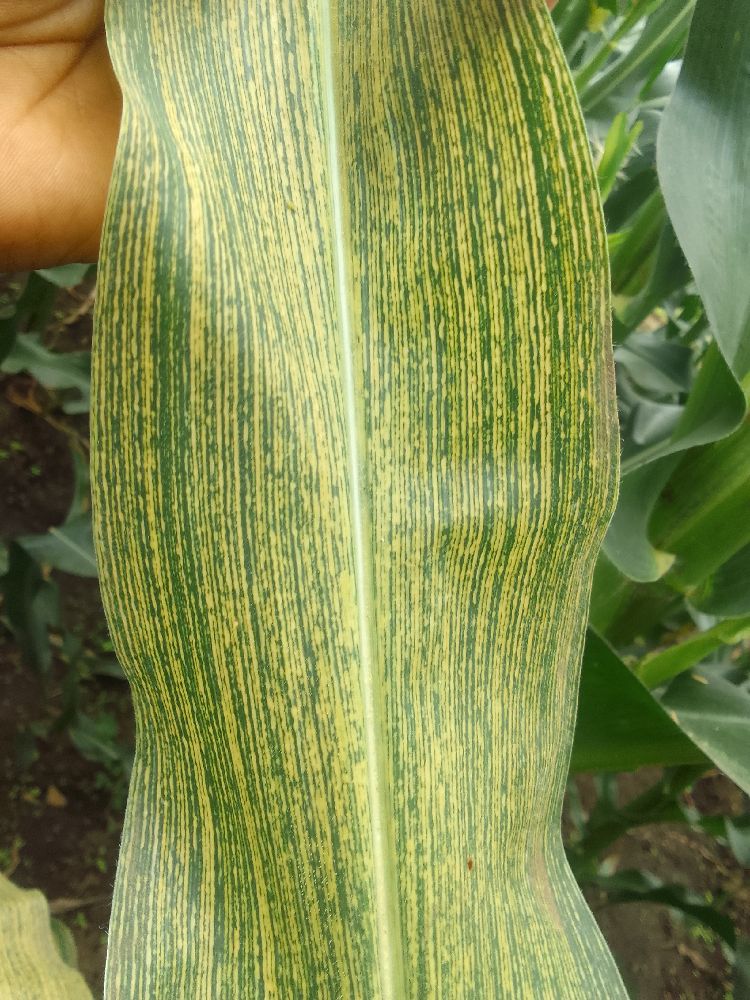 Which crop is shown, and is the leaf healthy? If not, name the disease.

maize, maize streak virus
